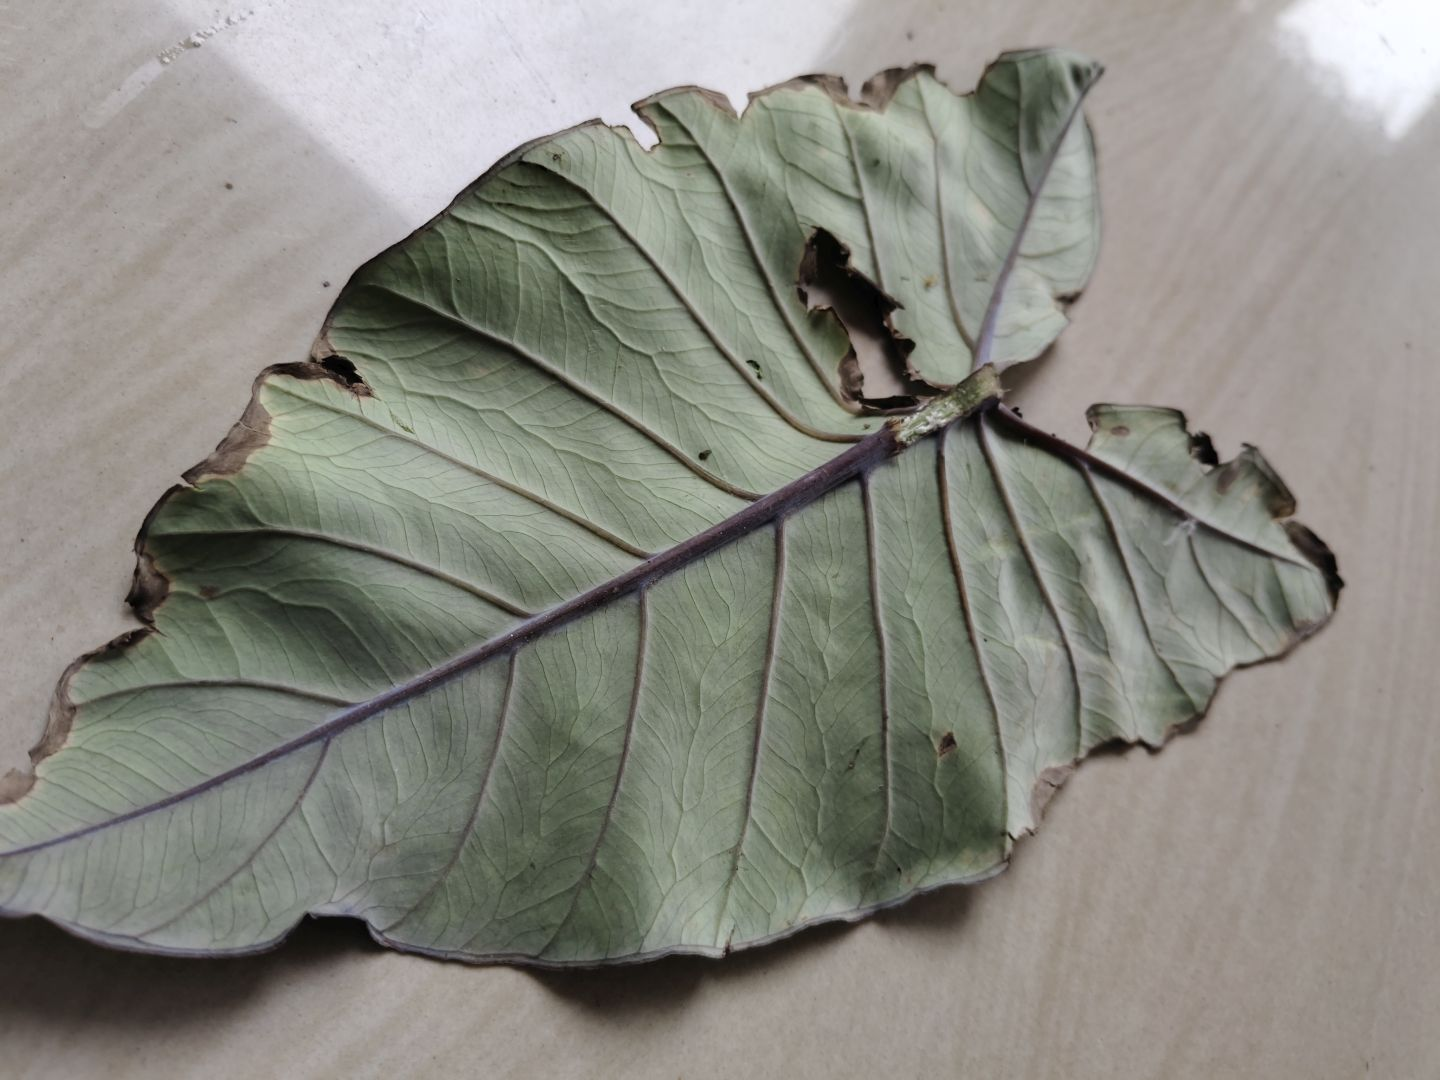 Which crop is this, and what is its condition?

taro, leaf blight
